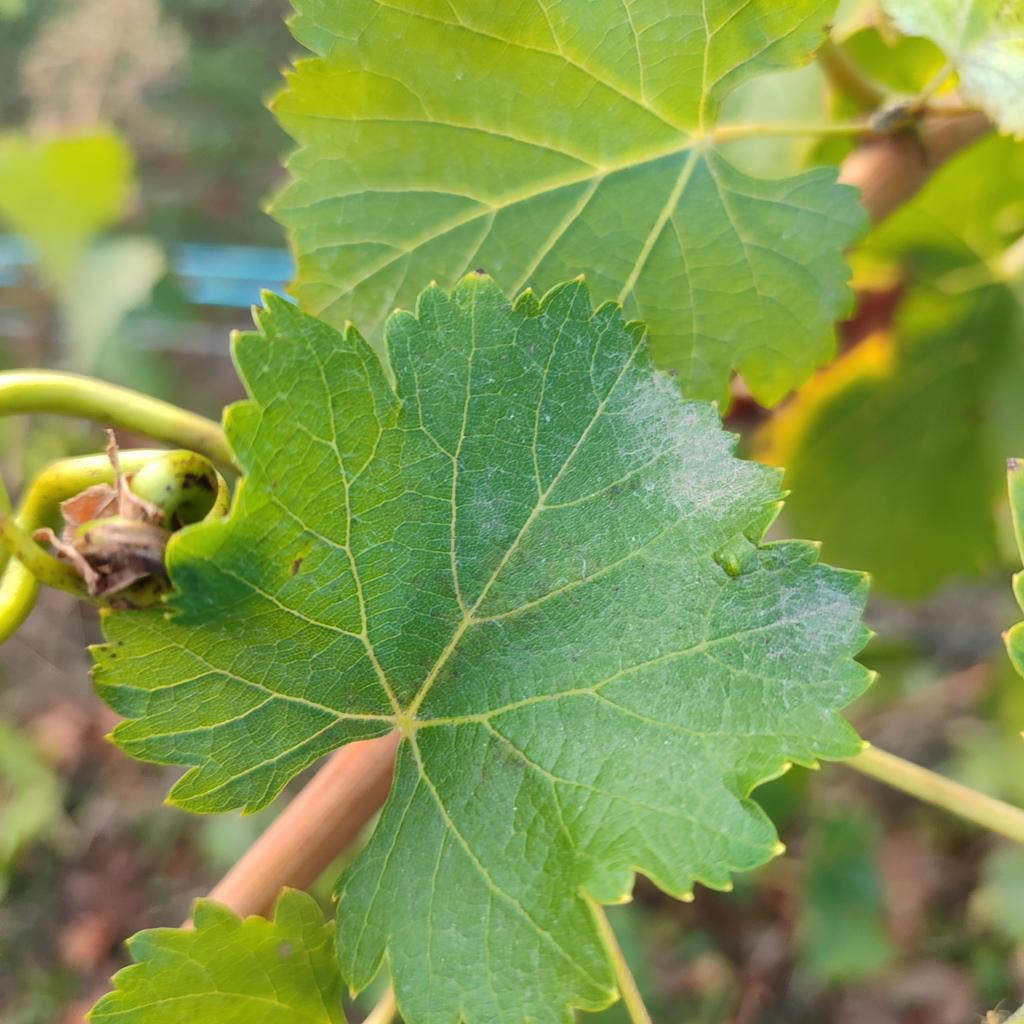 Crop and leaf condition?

grapevine, powdery mildew
